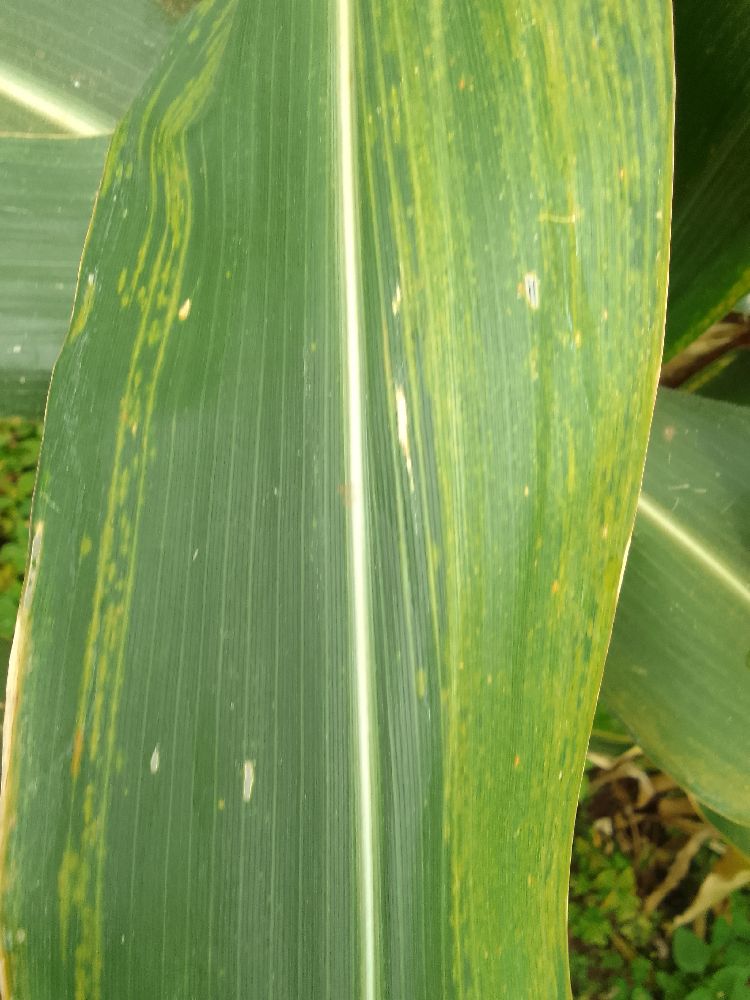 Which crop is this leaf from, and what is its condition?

maize, maize lethal necrosis
